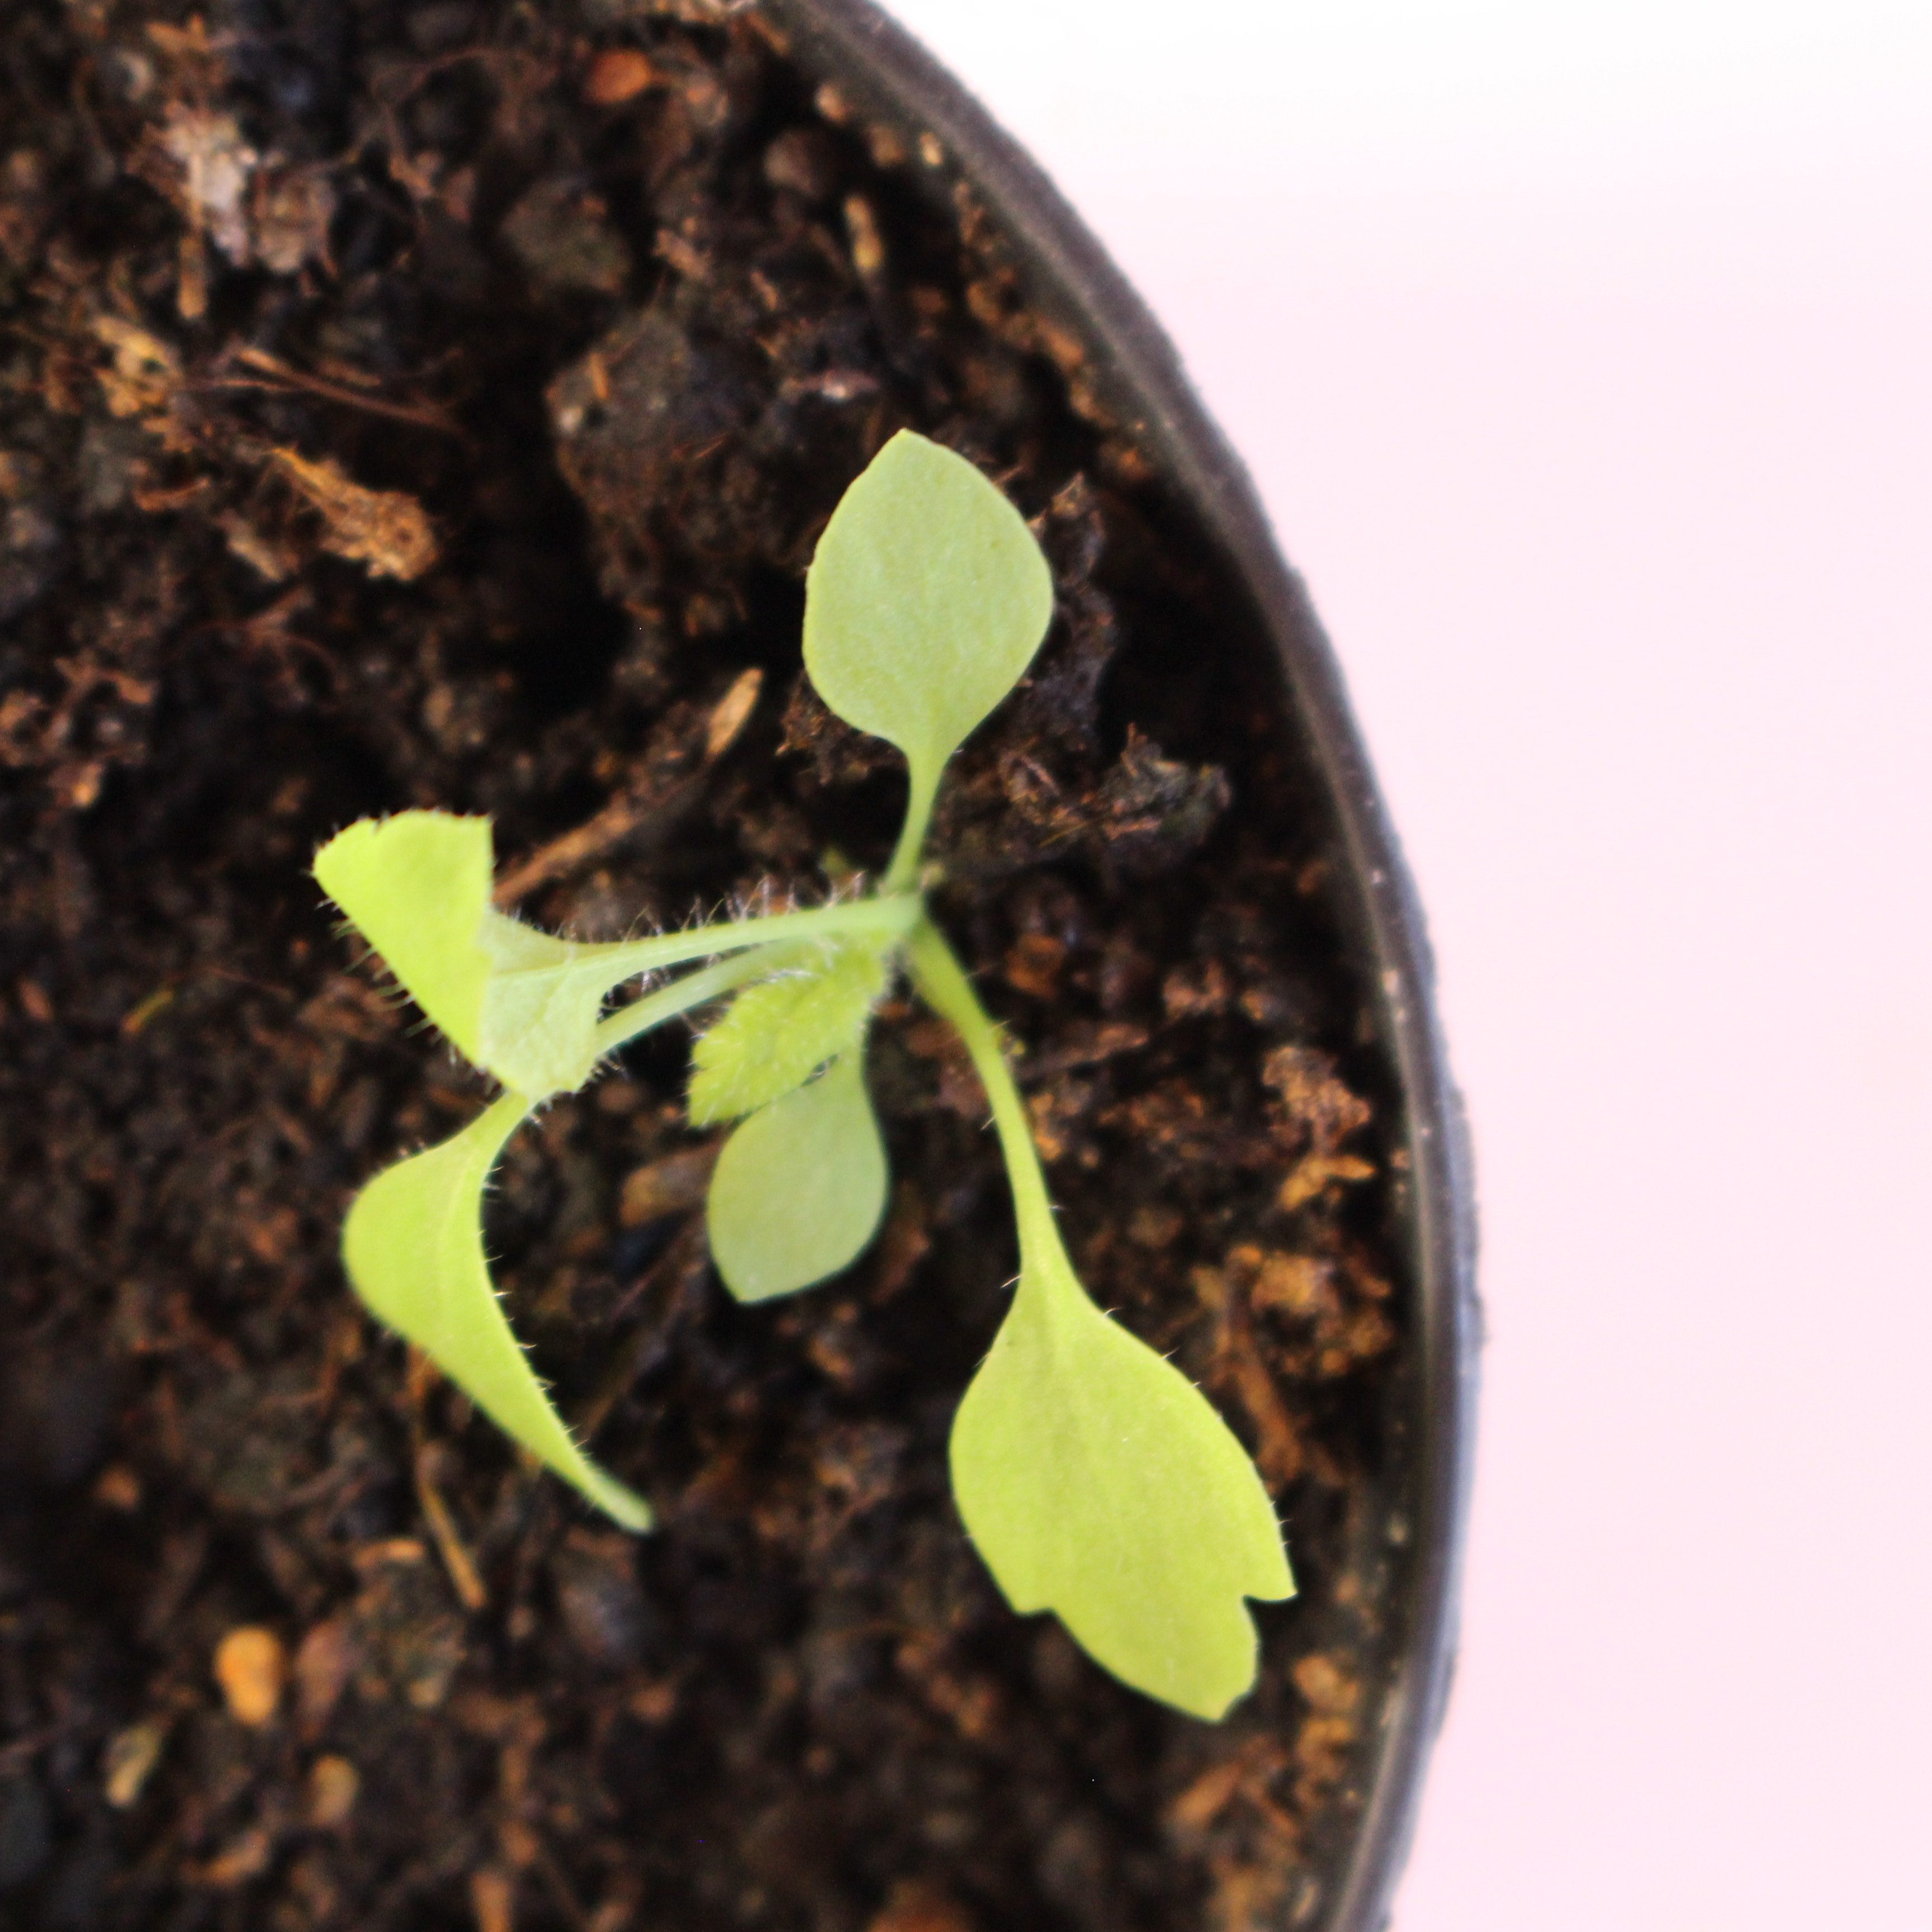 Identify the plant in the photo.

Papaver rhoeas
